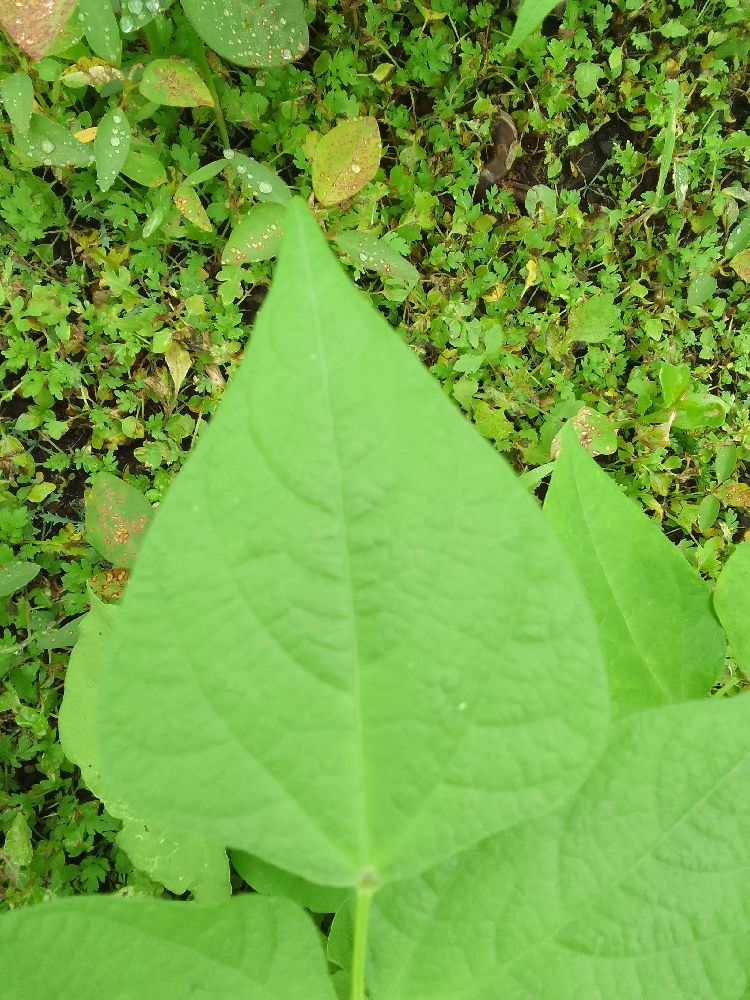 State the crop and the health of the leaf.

common bean, healthy
